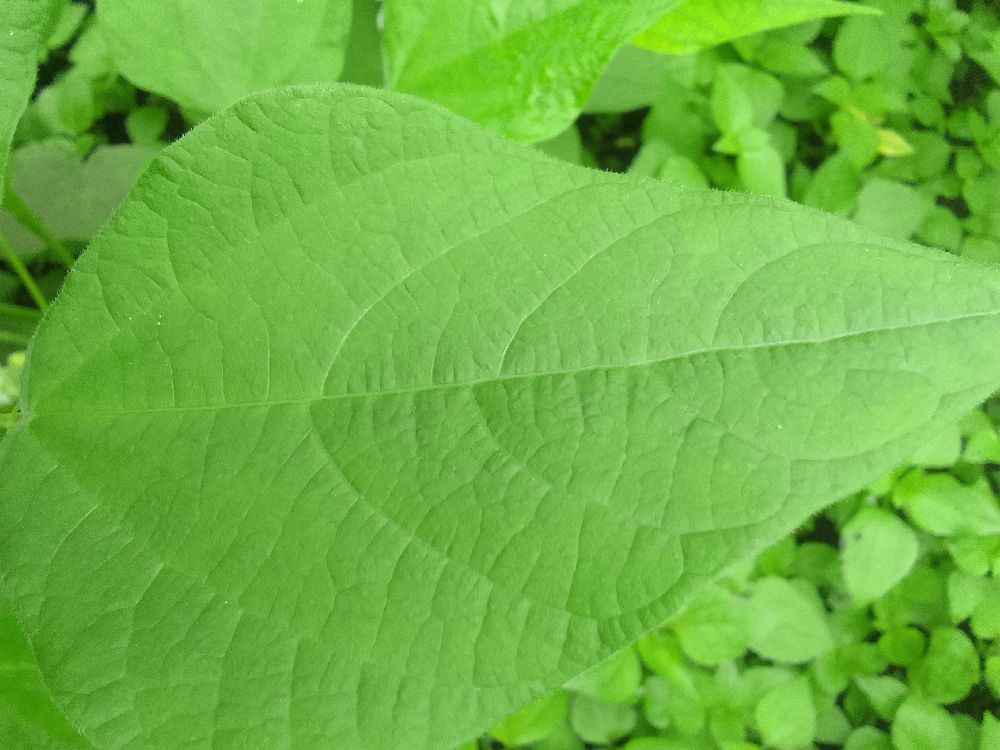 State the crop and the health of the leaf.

common bean, healthy
